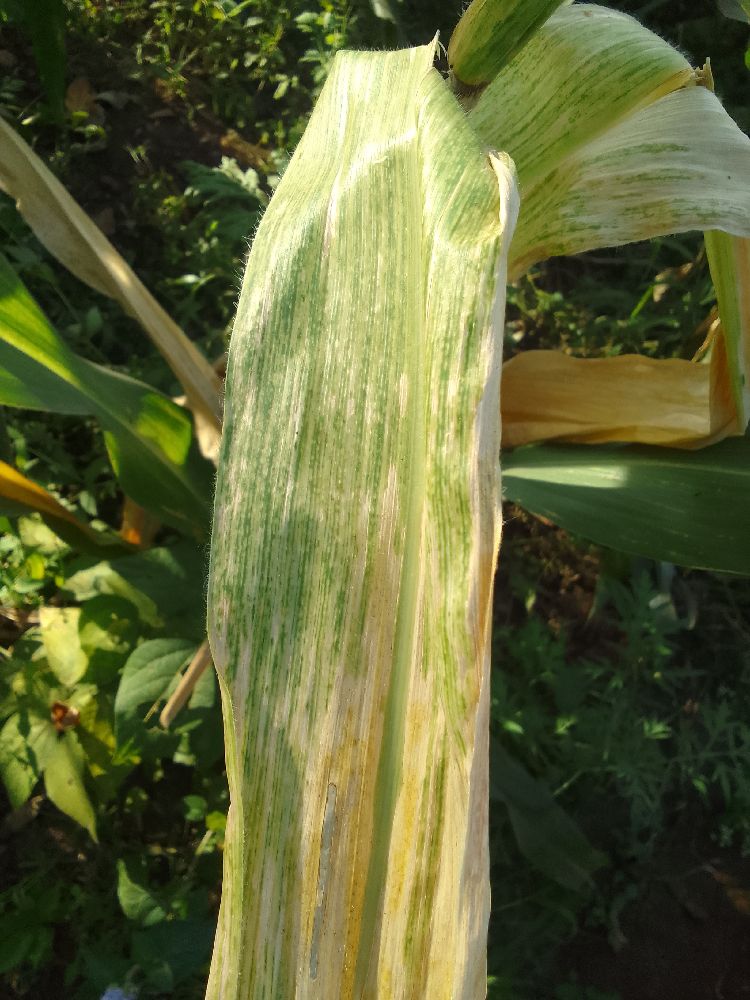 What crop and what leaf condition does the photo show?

maize, maize lethal necrosis
